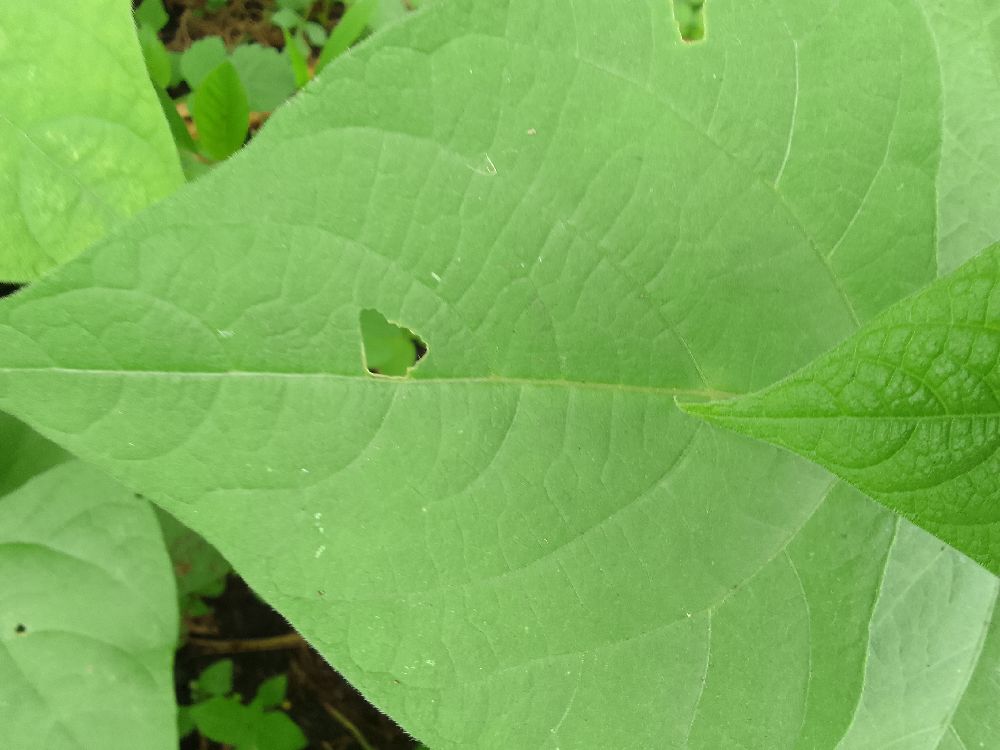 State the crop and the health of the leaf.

common bean, healthy
